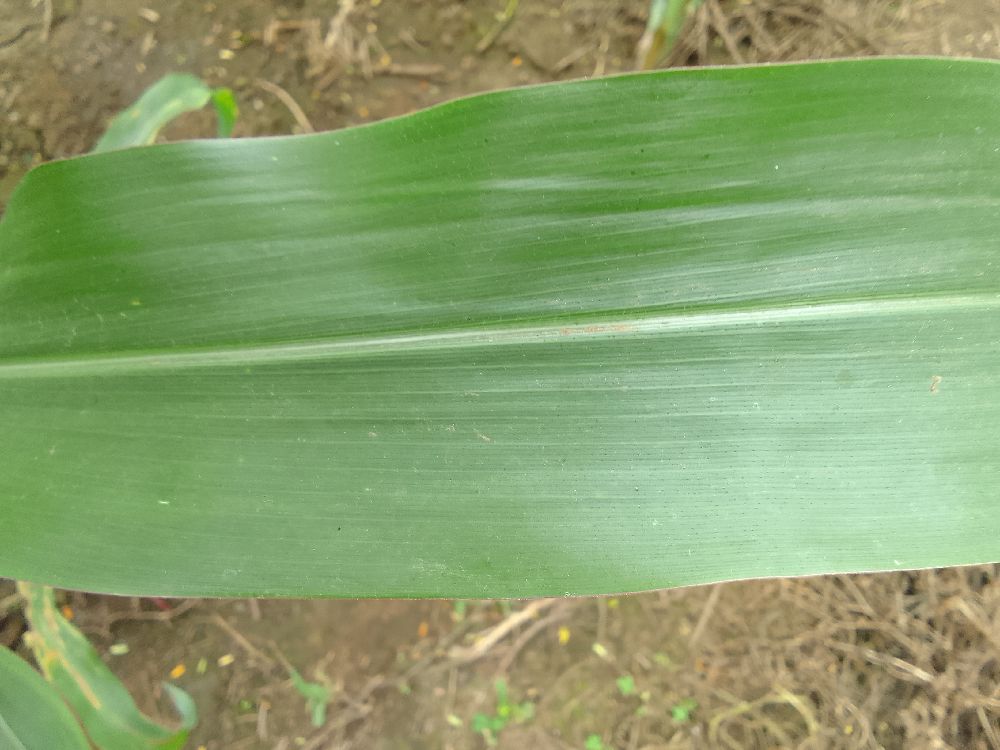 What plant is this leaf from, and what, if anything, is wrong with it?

maize, healthy
